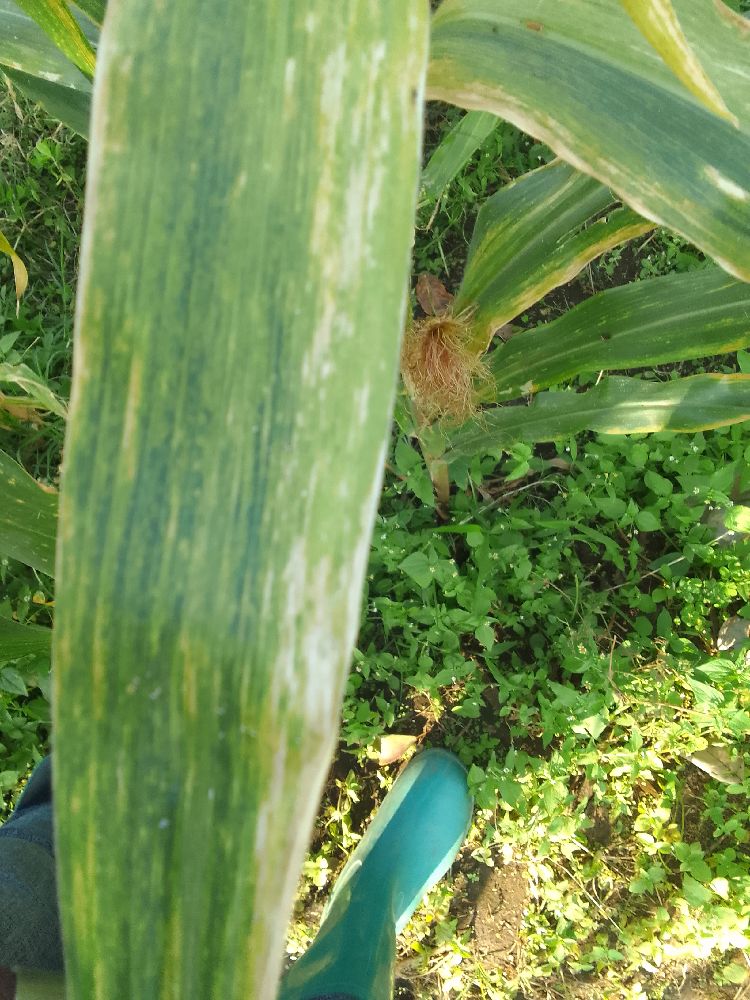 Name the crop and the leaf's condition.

maize, maize lethal necrosis
